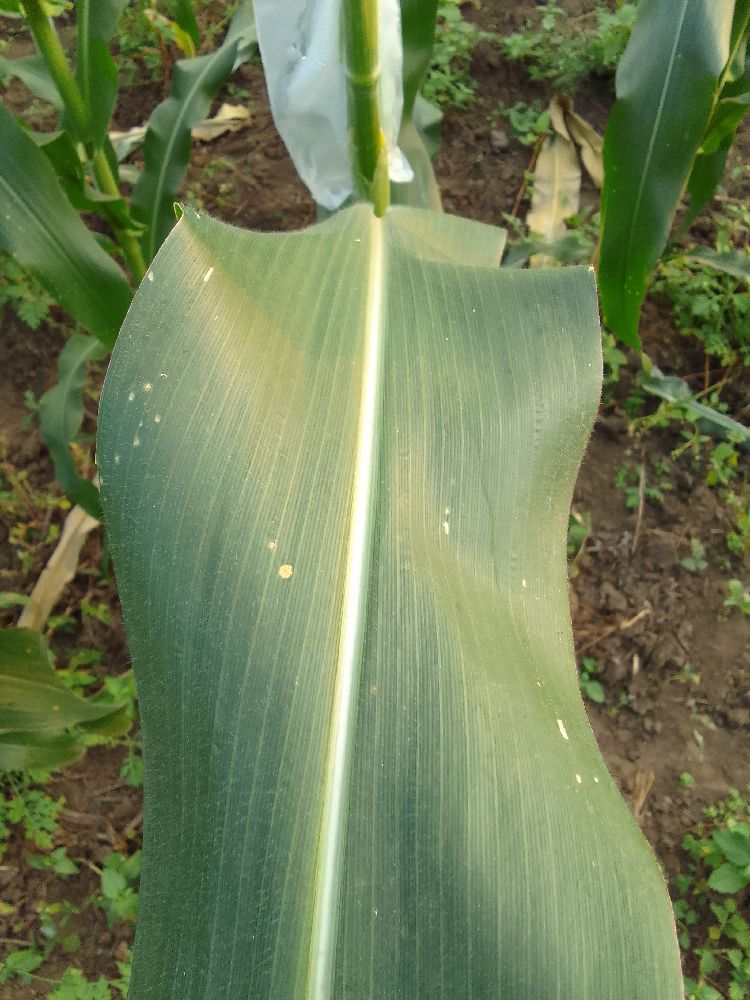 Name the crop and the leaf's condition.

maize, healthy
